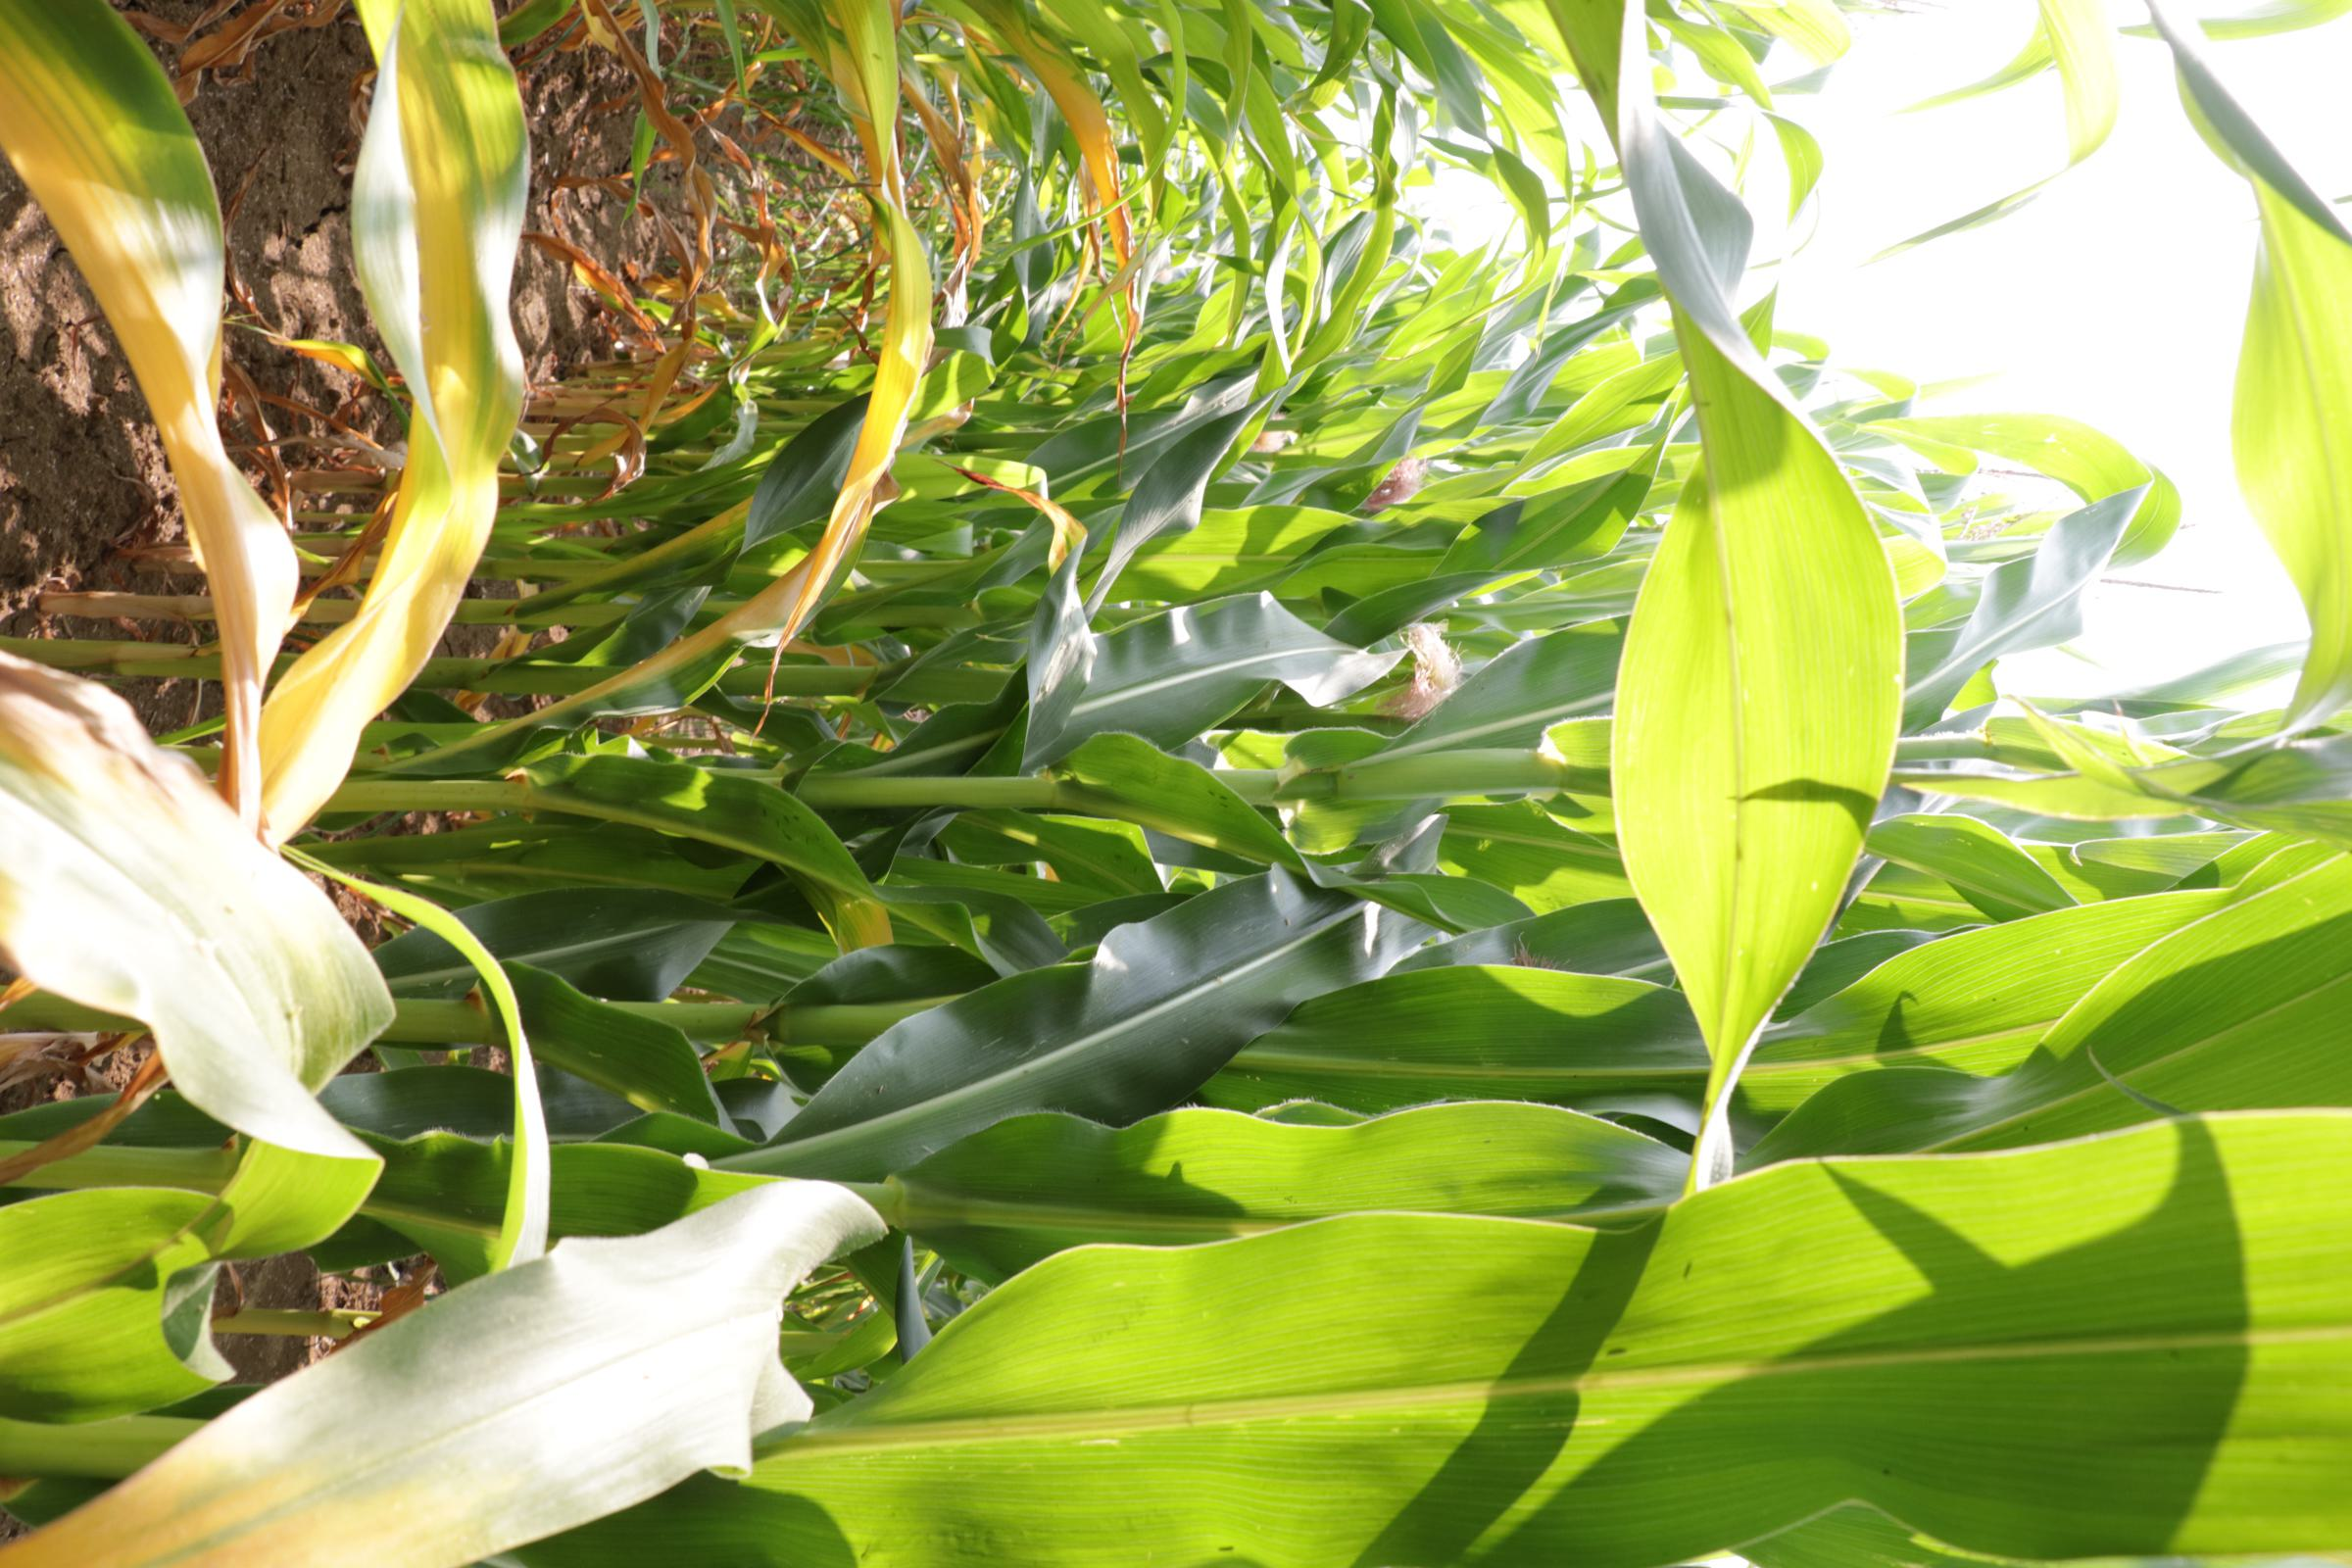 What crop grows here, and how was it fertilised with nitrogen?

maize, no added nitrogen
